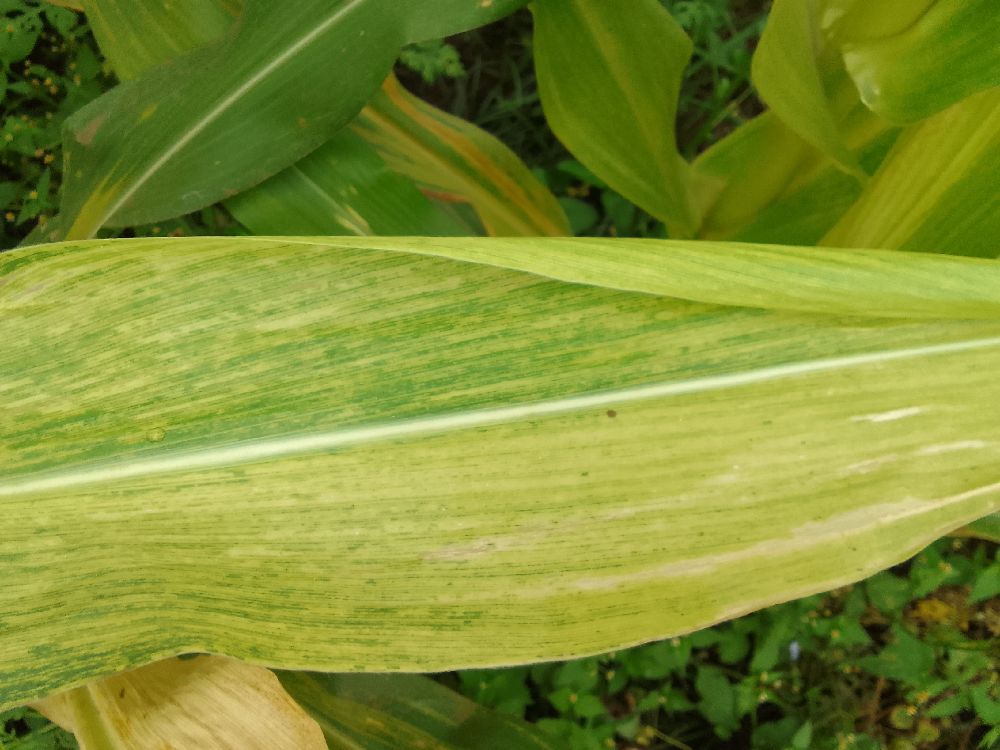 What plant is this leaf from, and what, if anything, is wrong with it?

maize, maize lethal necrosis
